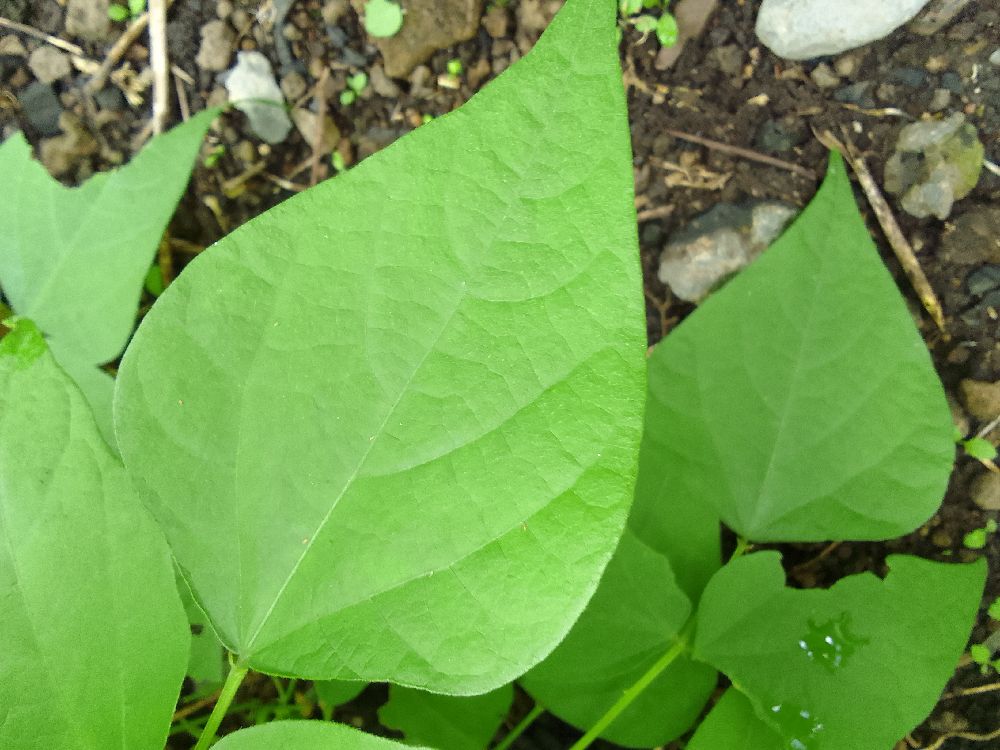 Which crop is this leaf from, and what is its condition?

common bean, healthy
